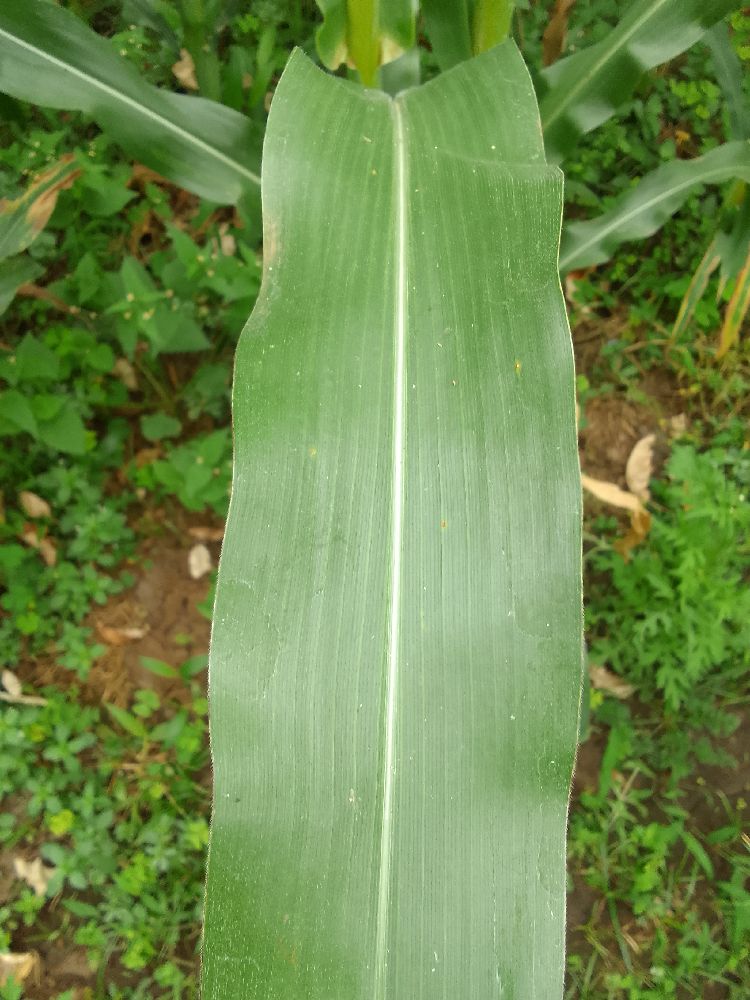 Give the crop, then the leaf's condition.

maize, healthy
